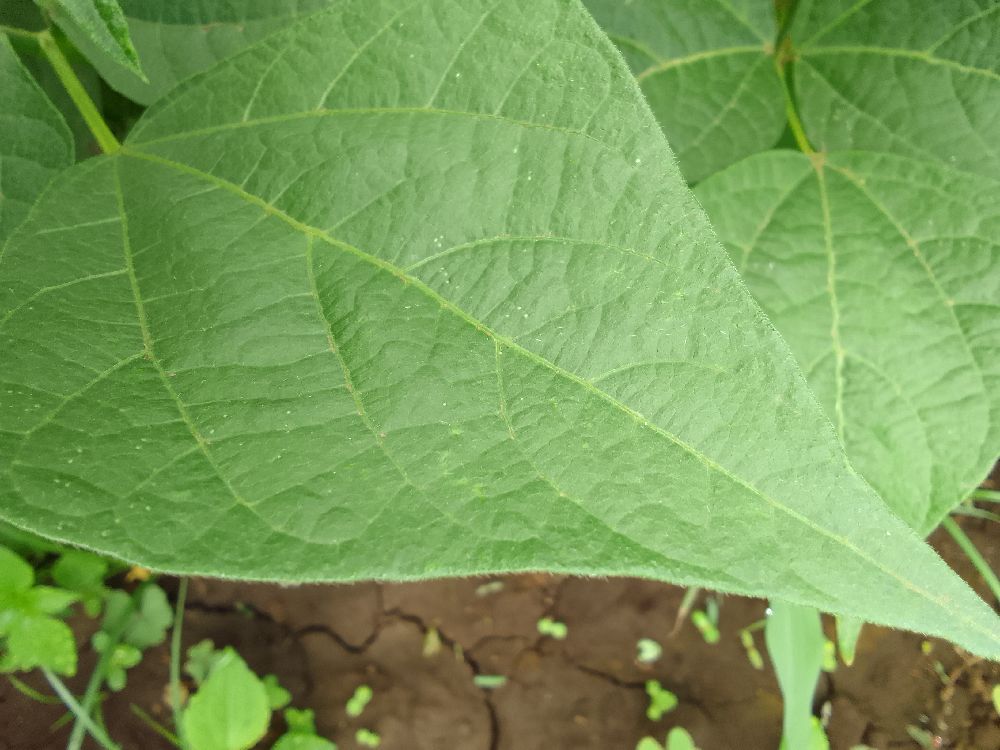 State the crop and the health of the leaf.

common bean, healthy
